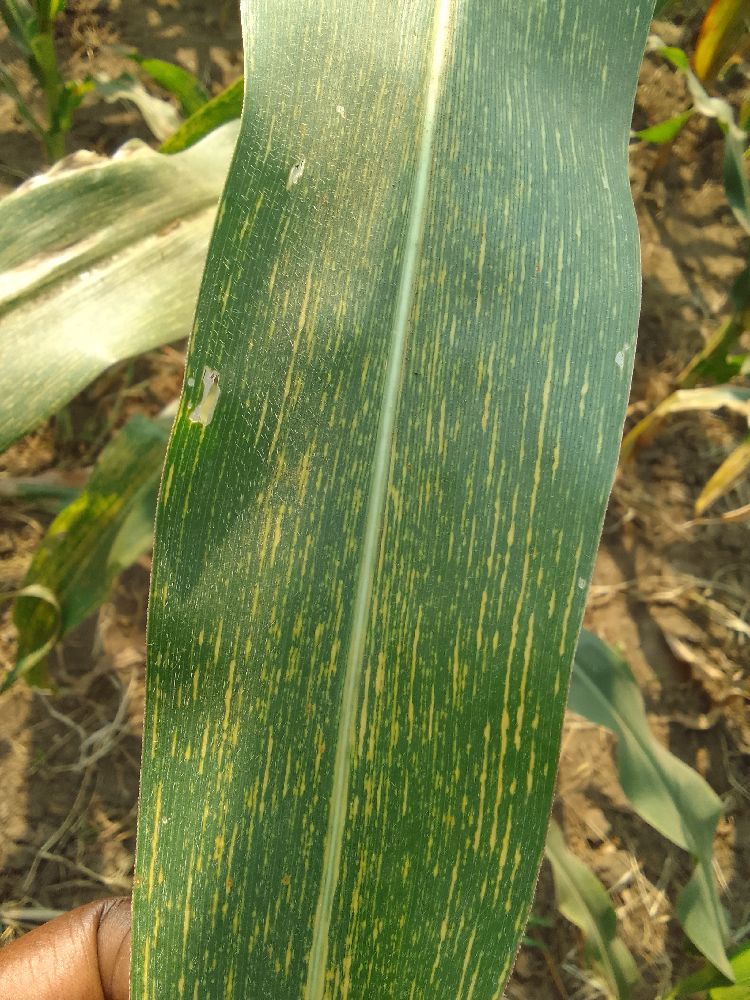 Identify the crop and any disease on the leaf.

maize, maize streak virus
